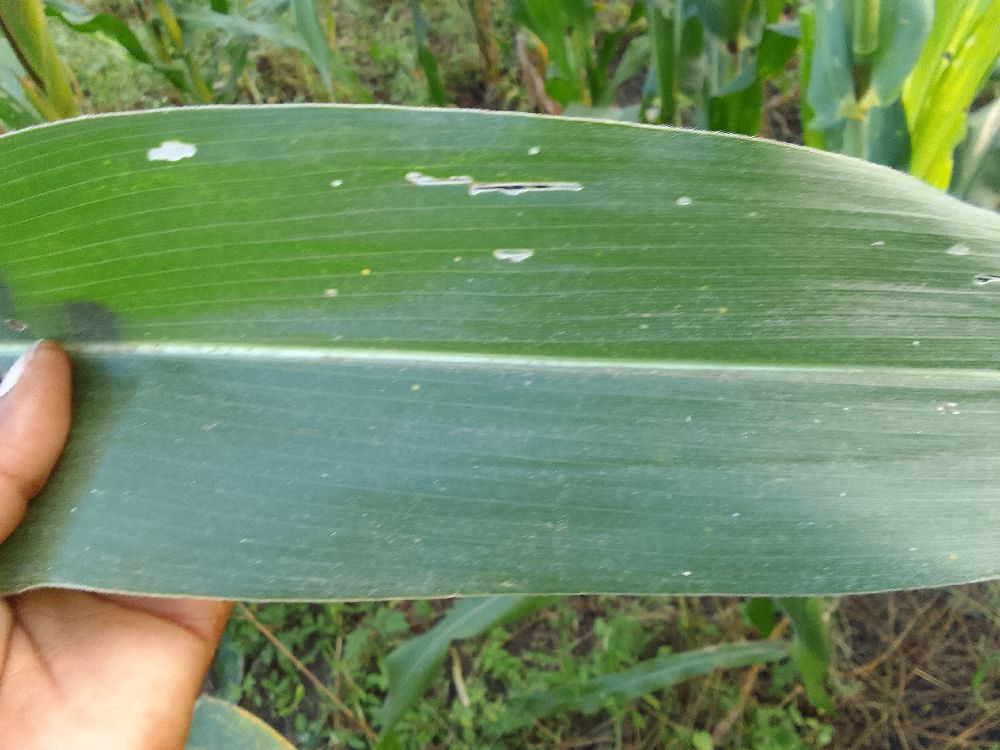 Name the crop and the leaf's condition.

maize, healthy
